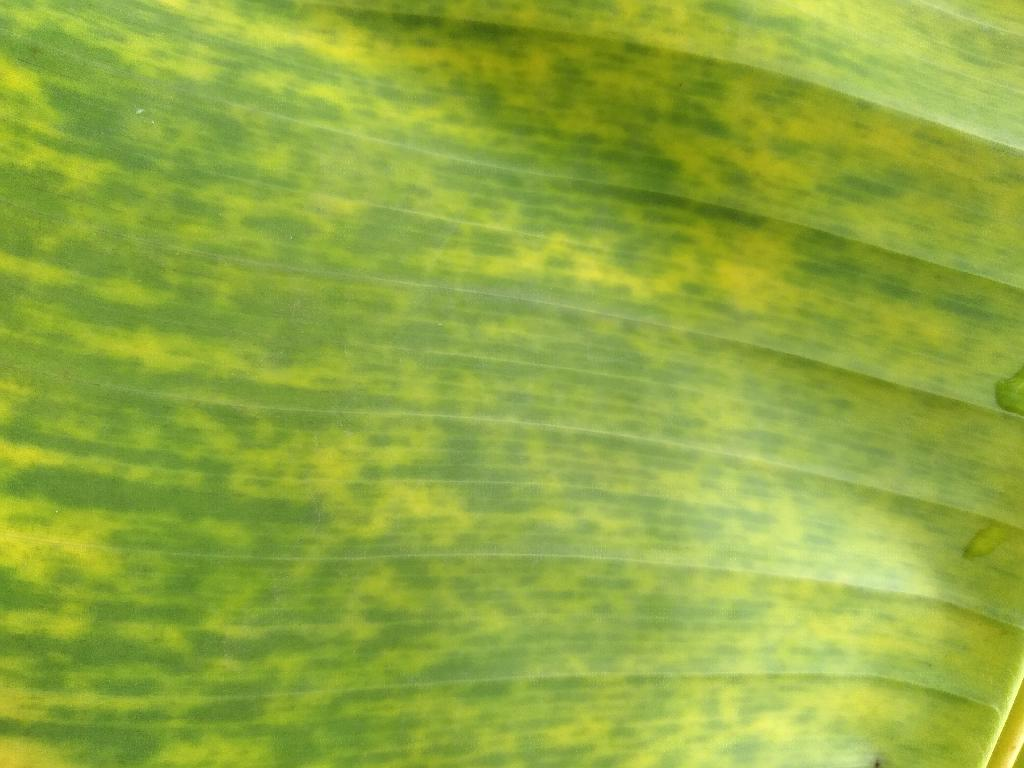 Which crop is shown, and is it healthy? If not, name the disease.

banana, black sigatoka
